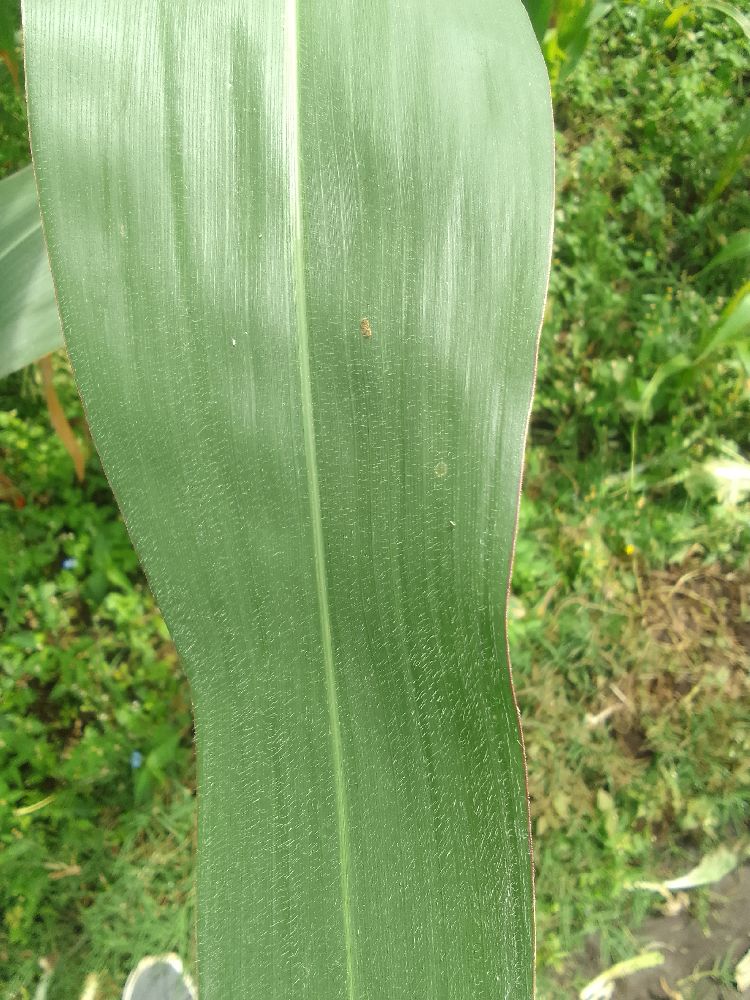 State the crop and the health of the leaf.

maize, healthy
